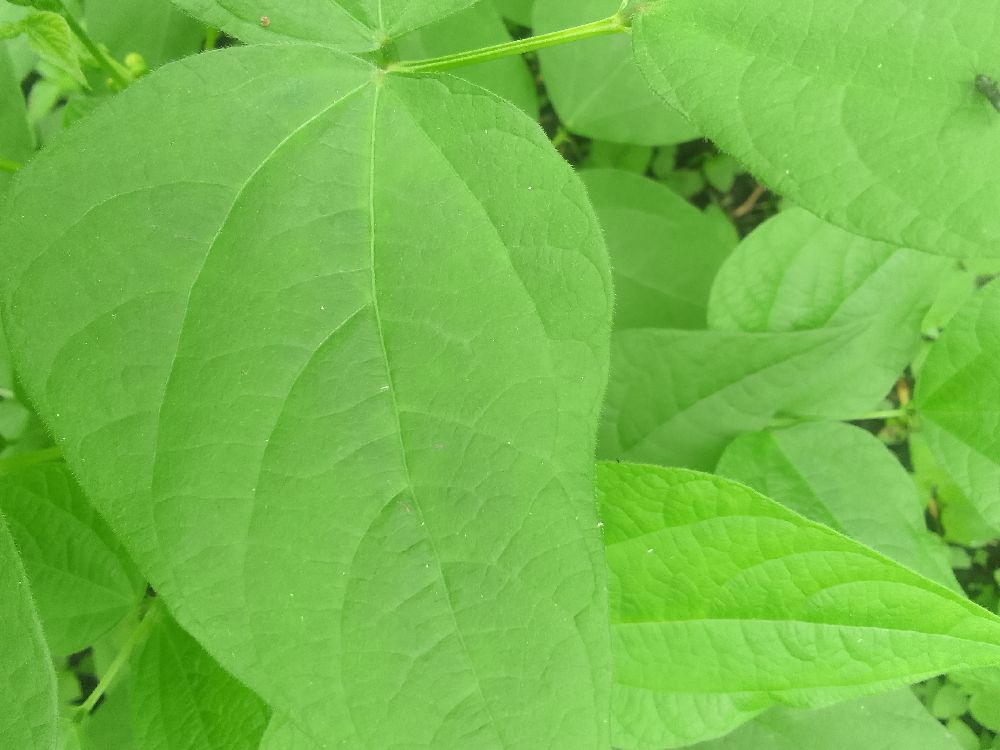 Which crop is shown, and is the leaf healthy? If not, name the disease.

common bean, healthy
